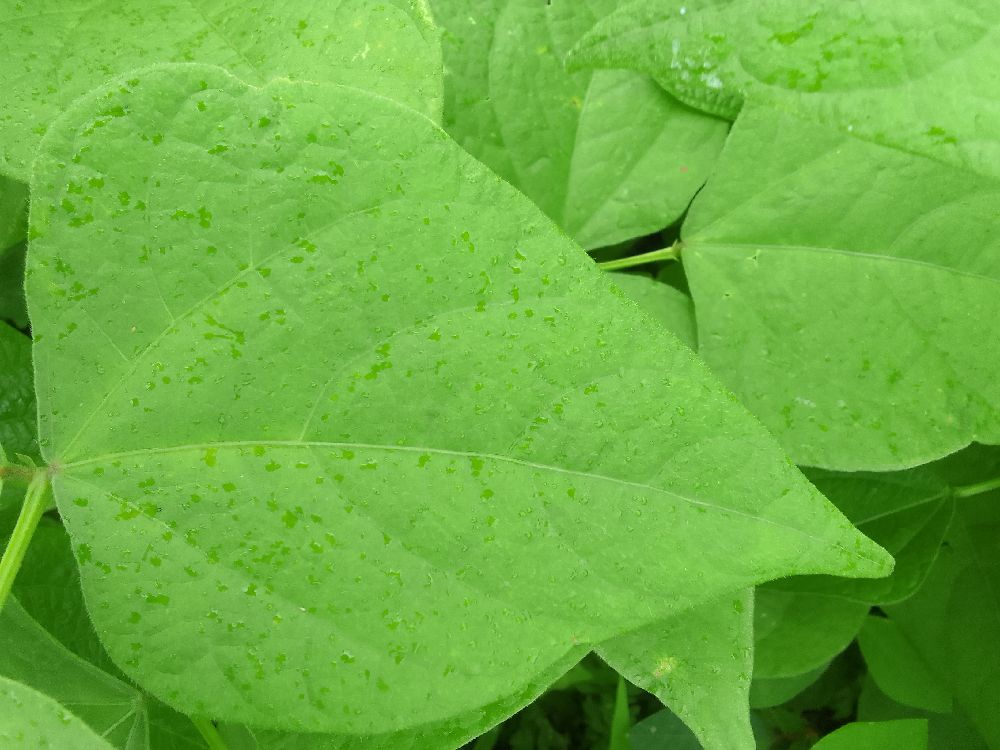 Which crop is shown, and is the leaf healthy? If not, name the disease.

common bean, healthy
